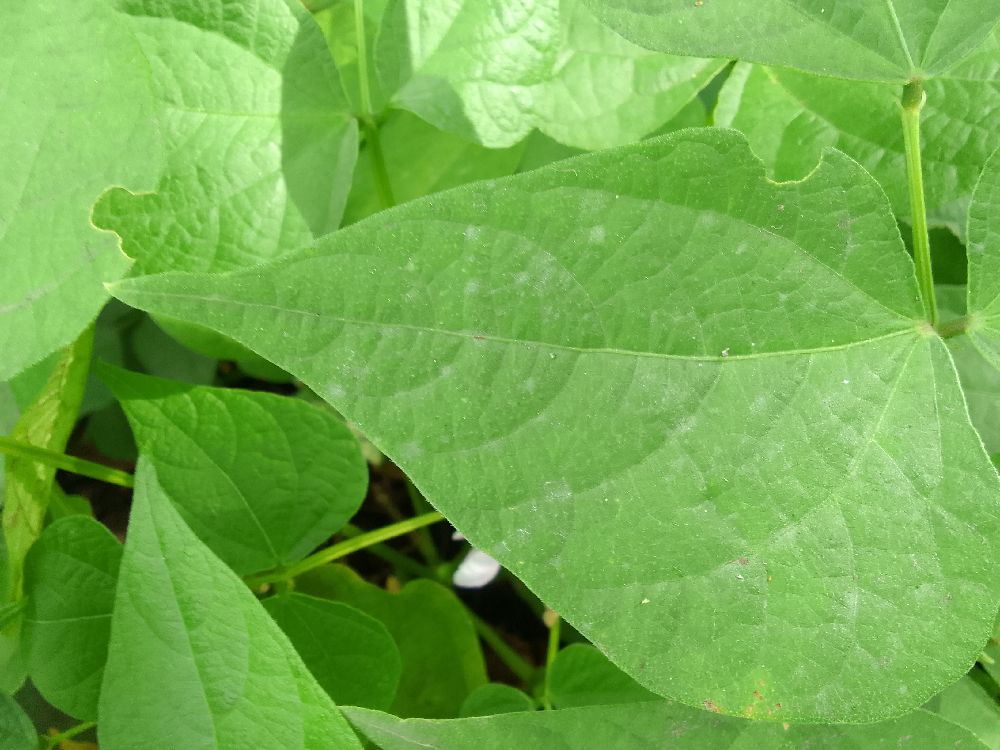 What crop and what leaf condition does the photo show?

common bean, healthy
